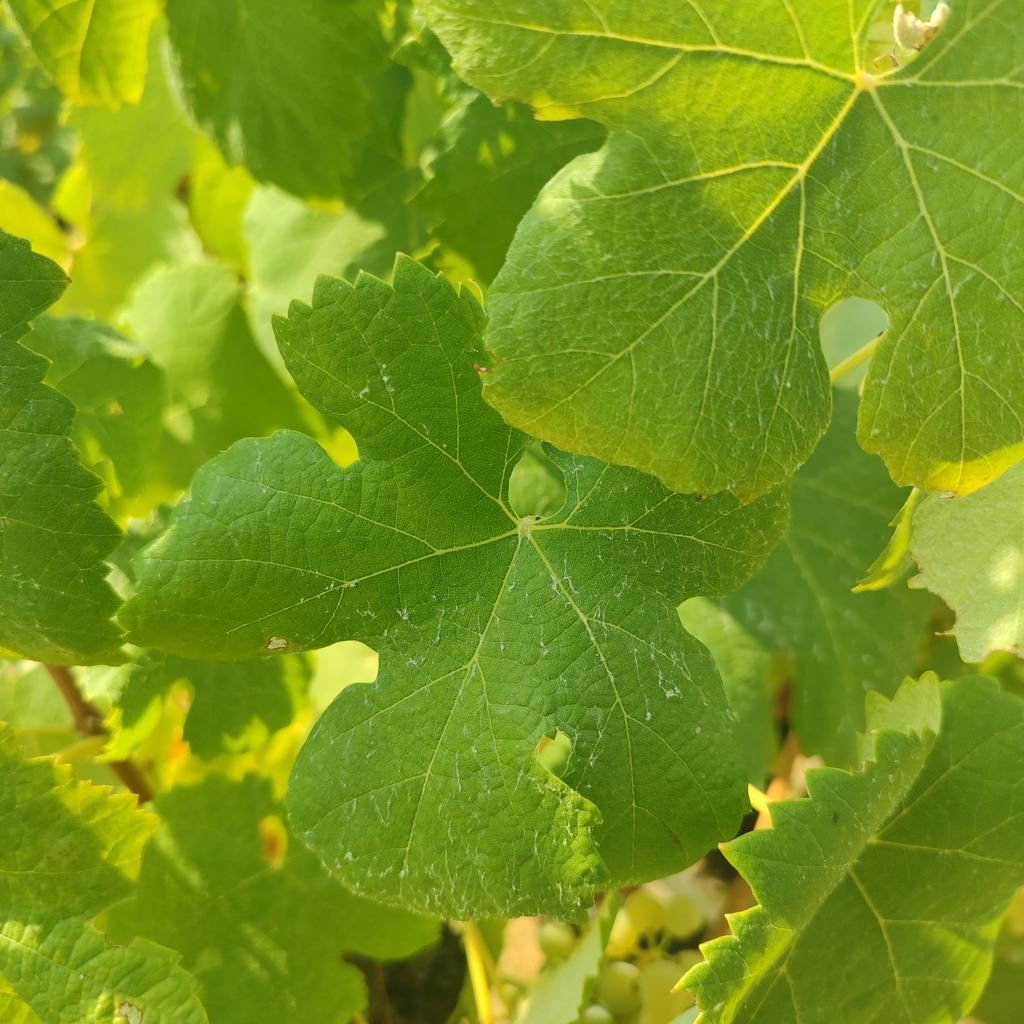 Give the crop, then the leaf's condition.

grapevine, healthy
